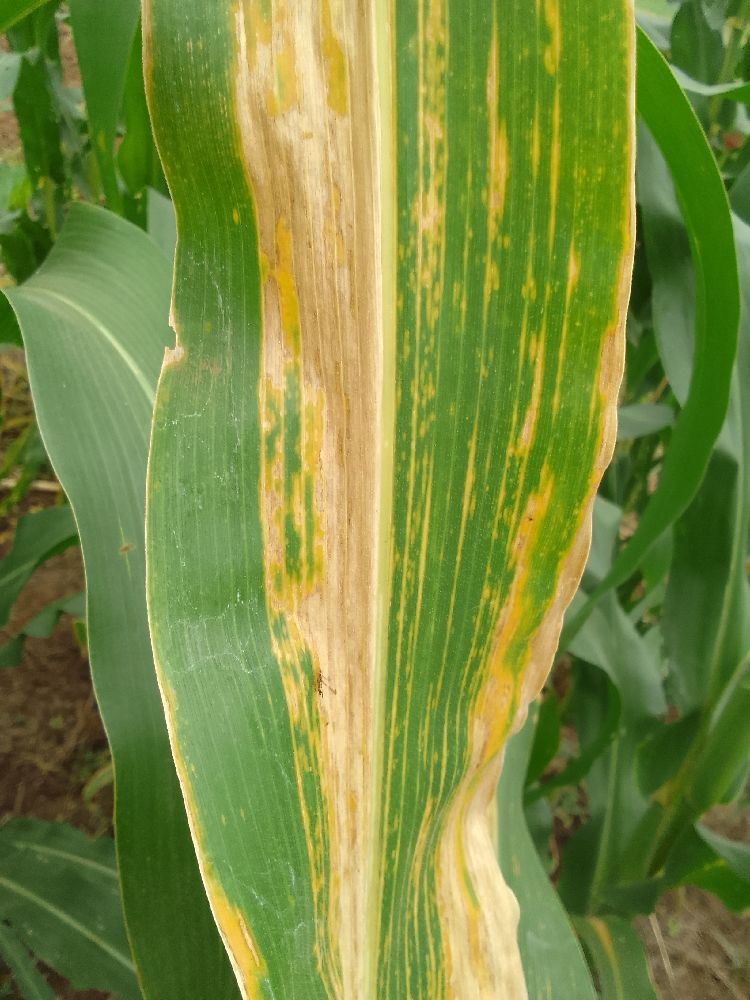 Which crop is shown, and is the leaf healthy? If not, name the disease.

maize, maize lethal necrosis
